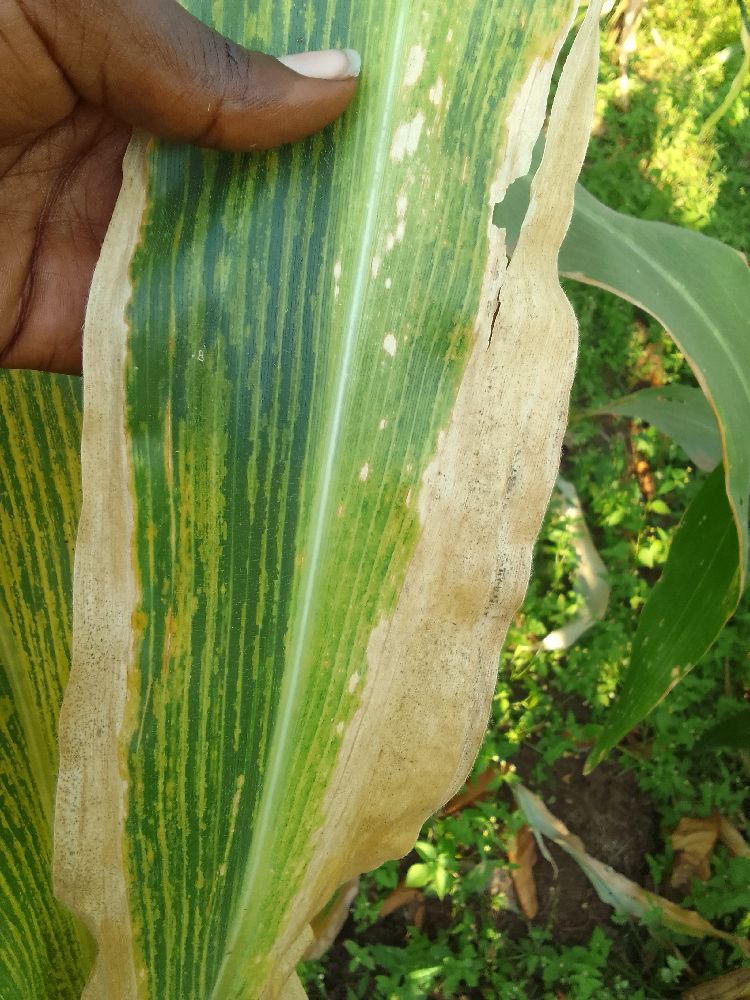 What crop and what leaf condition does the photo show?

maize, maize lethal necrosis
